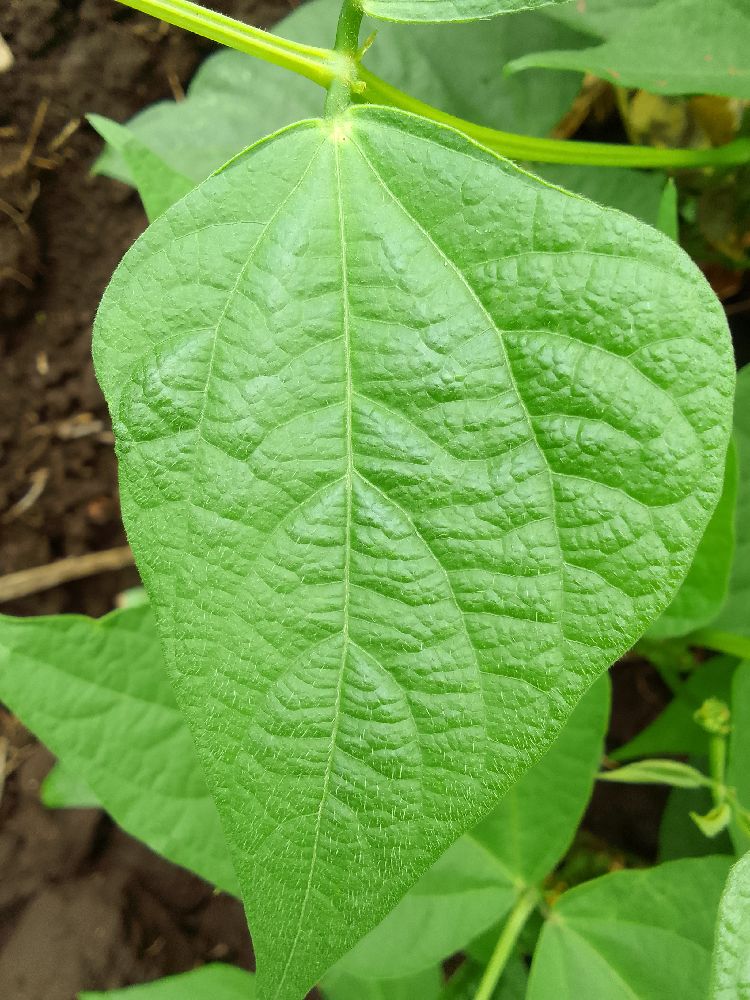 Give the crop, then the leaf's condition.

common bean, healthy
